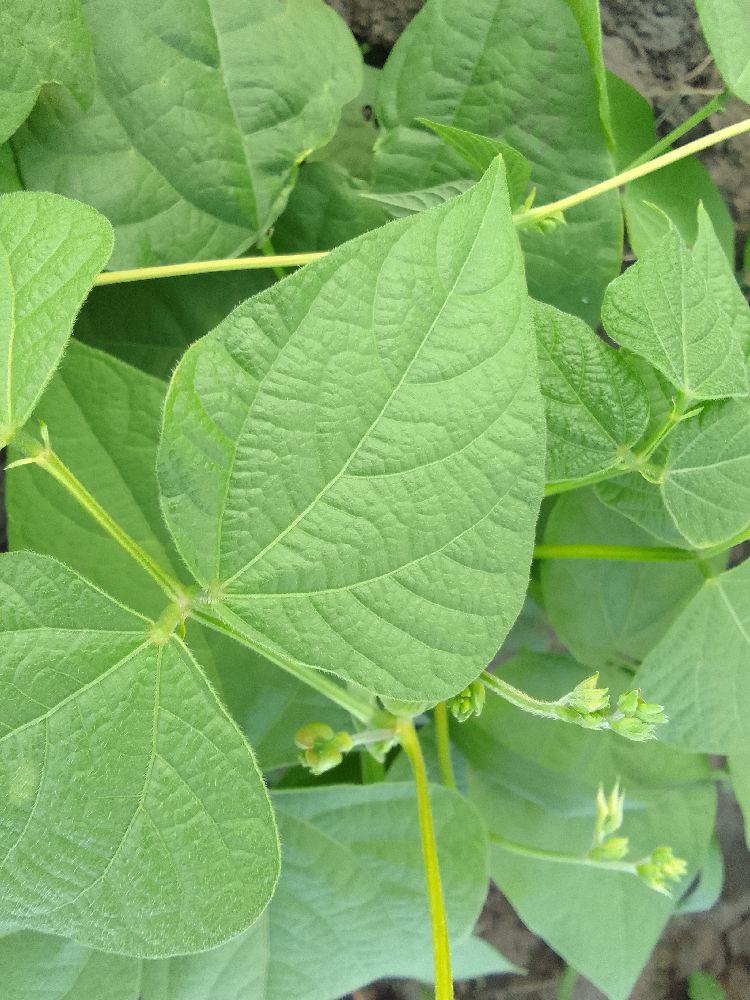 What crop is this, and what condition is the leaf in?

common bean, healthy
